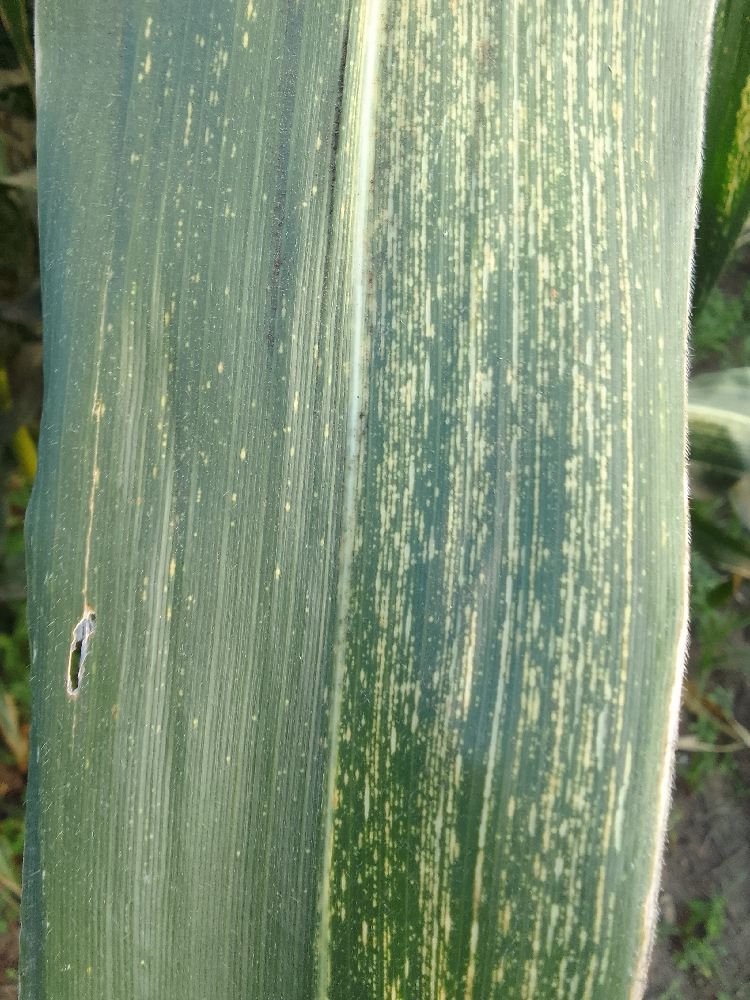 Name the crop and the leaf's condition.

maize, maize streak virus
